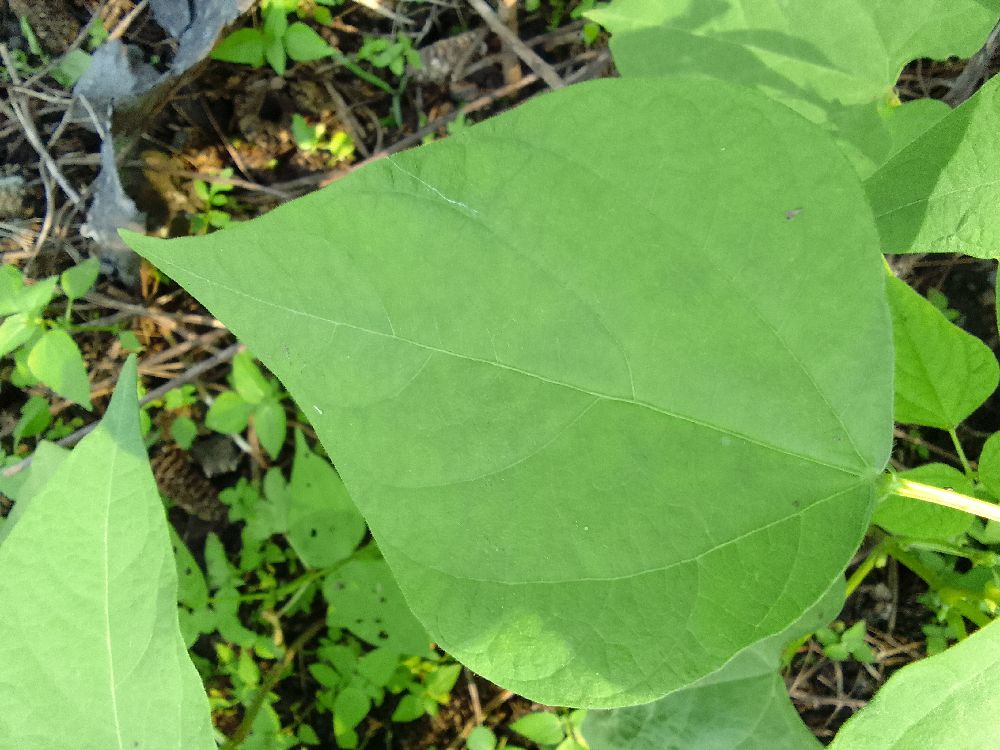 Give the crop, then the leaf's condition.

common bean, healthy
